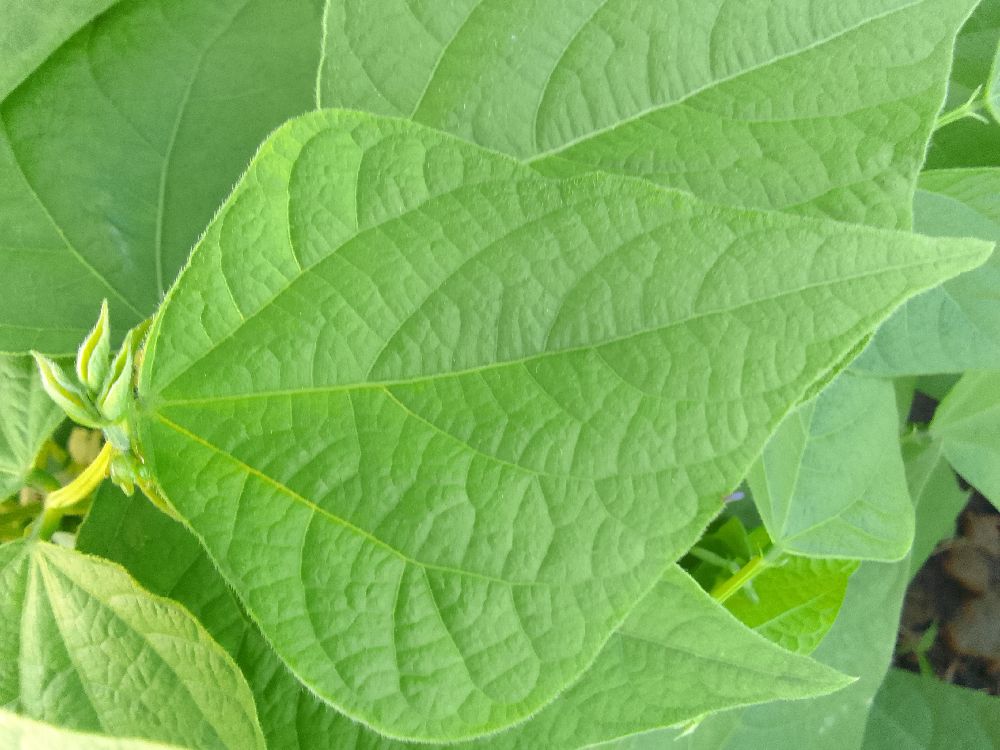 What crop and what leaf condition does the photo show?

common bean, healthy
